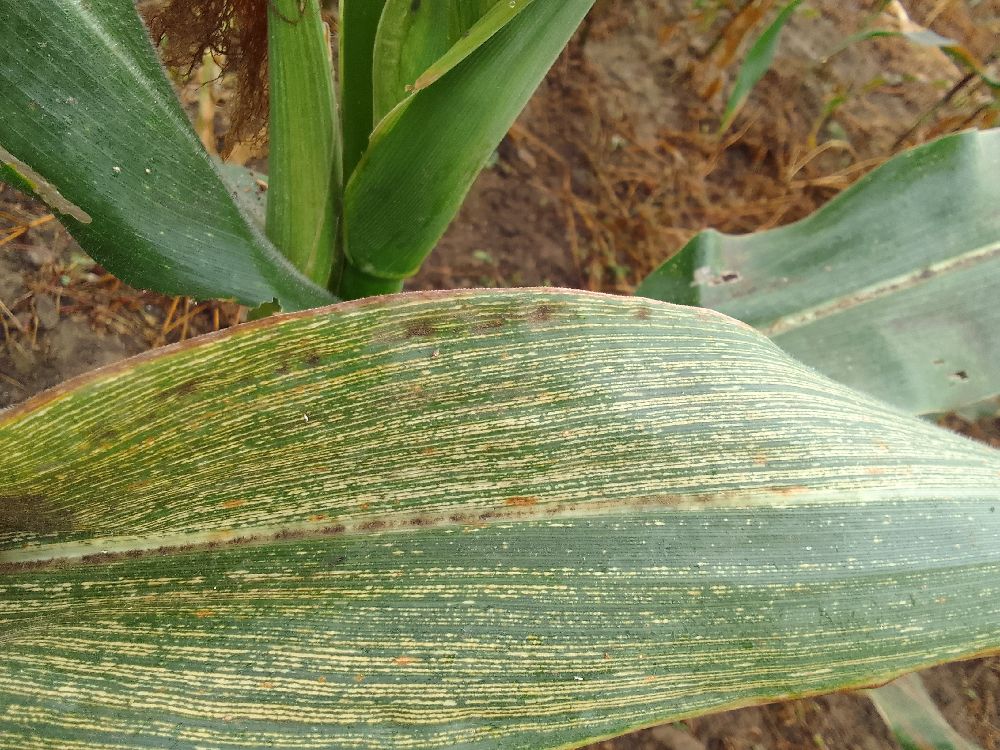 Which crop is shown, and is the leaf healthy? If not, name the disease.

maize, maize streak virus
